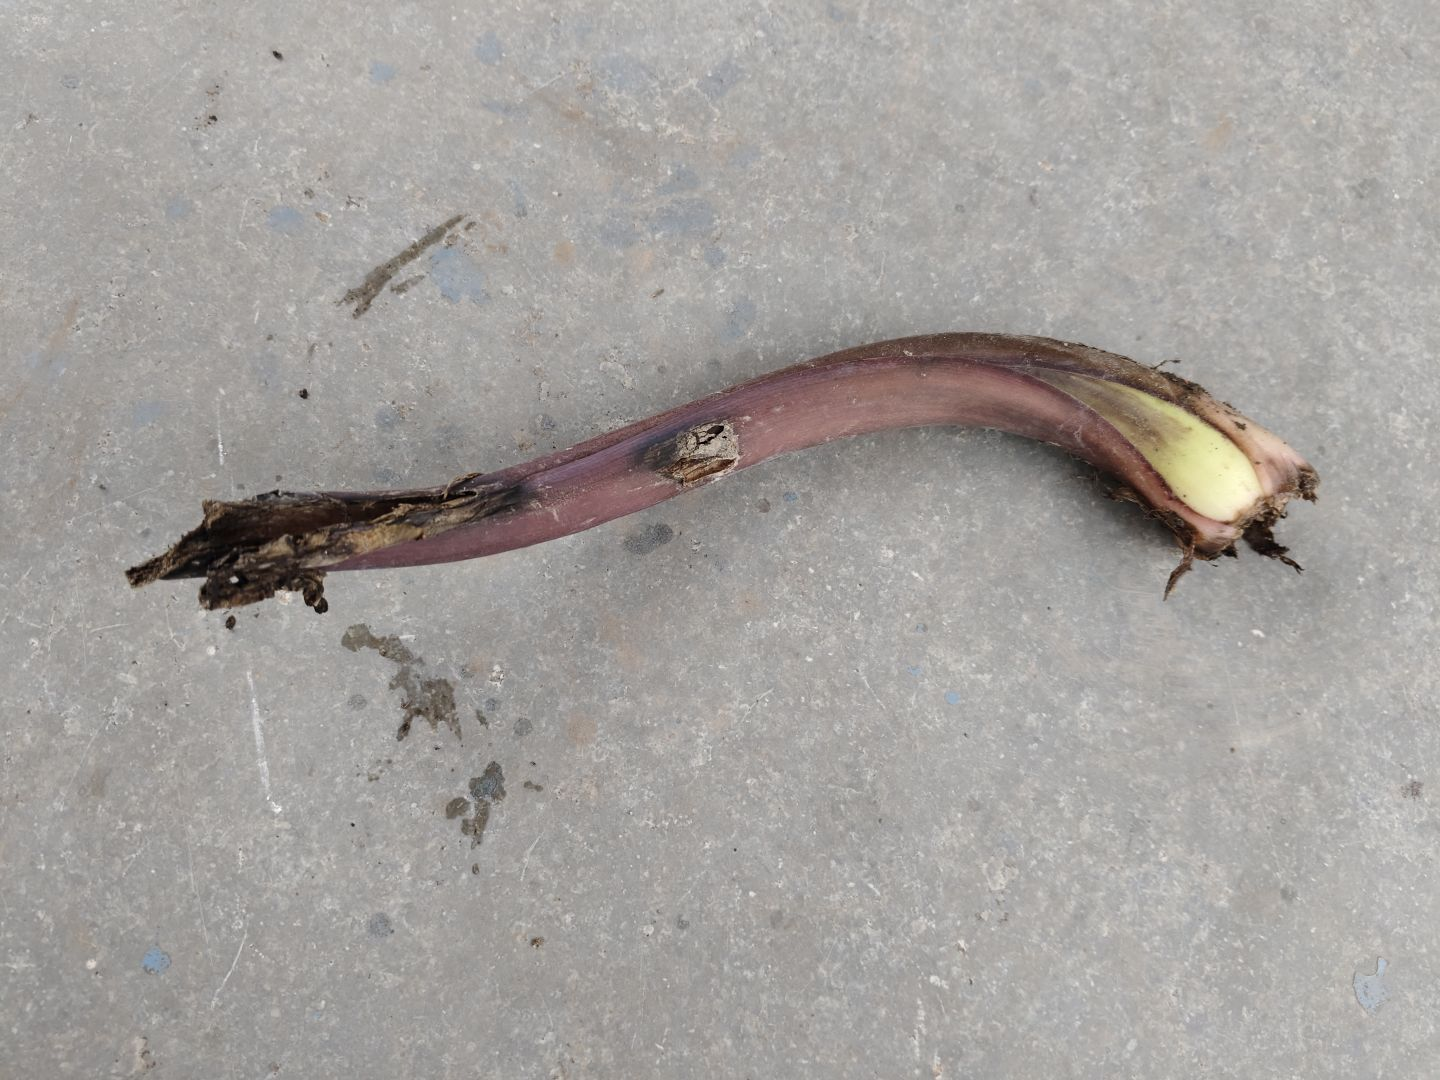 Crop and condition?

taro, root rot
